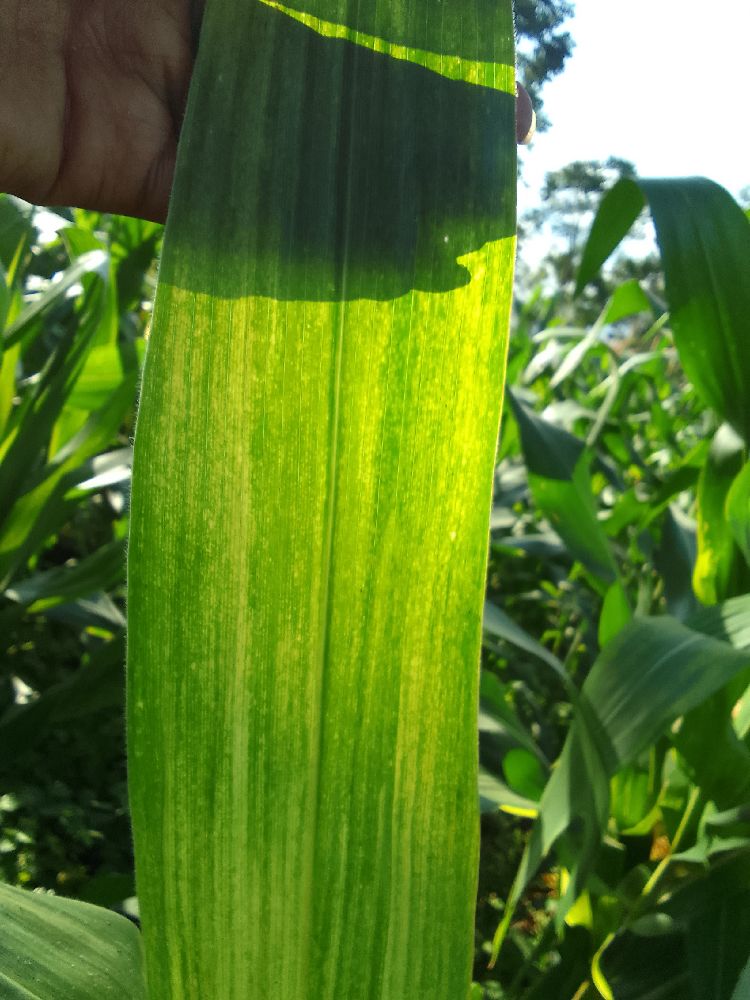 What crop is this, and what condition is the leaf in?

maize, maize lethal necrosis
